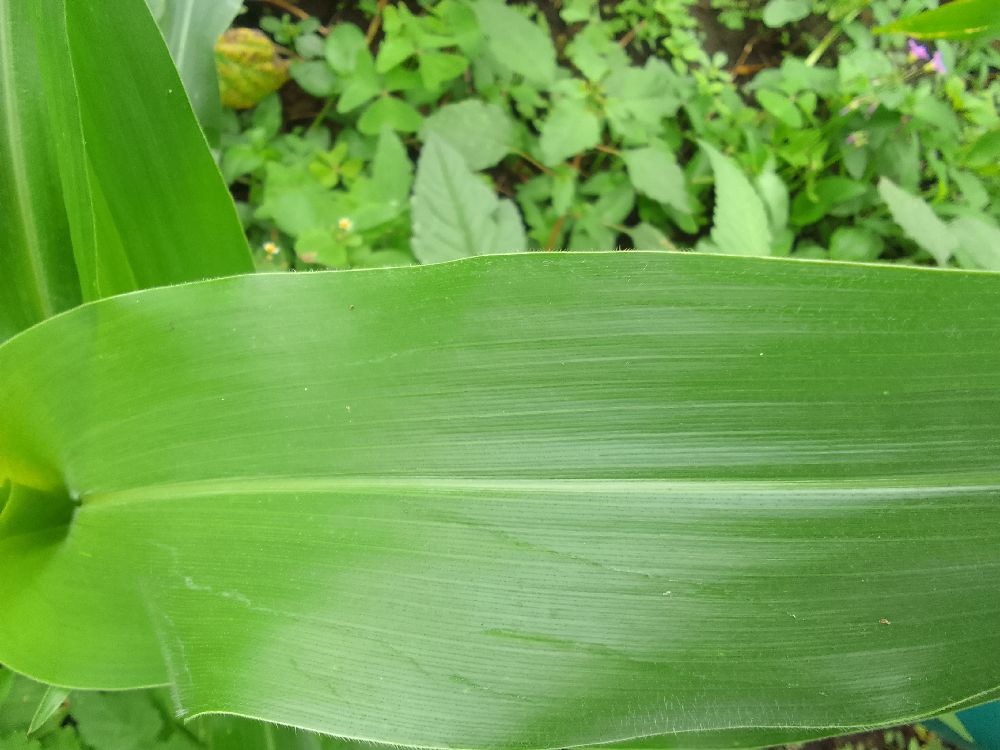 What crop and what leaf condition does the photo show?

maize, healthy
